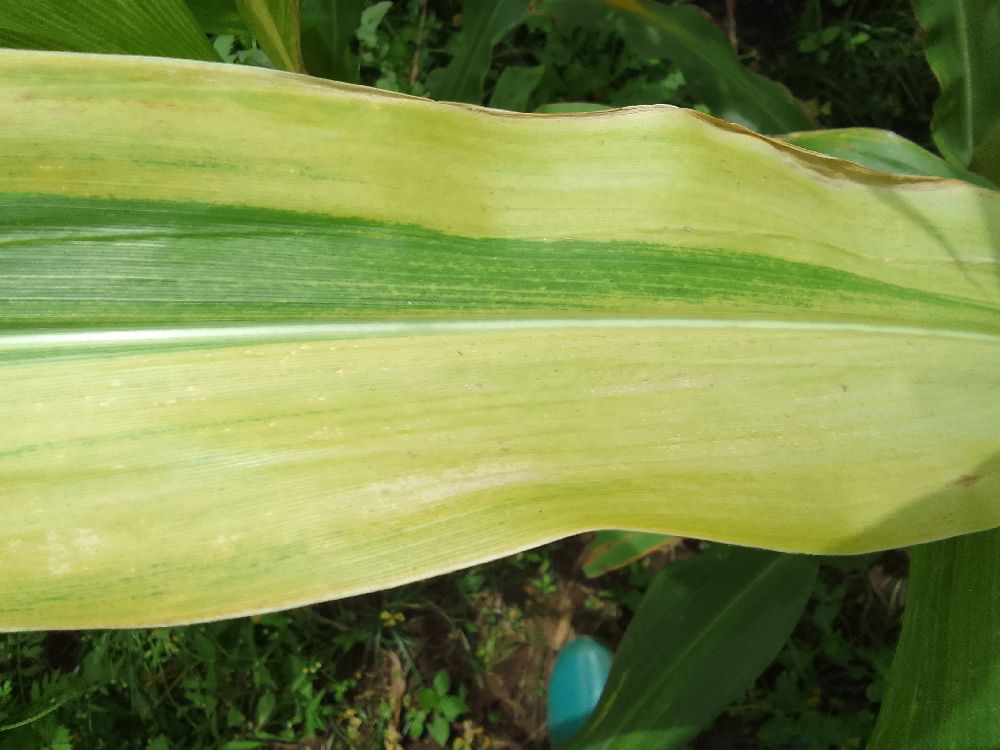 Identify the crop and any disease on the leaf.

maize, maize lethal necrosis
